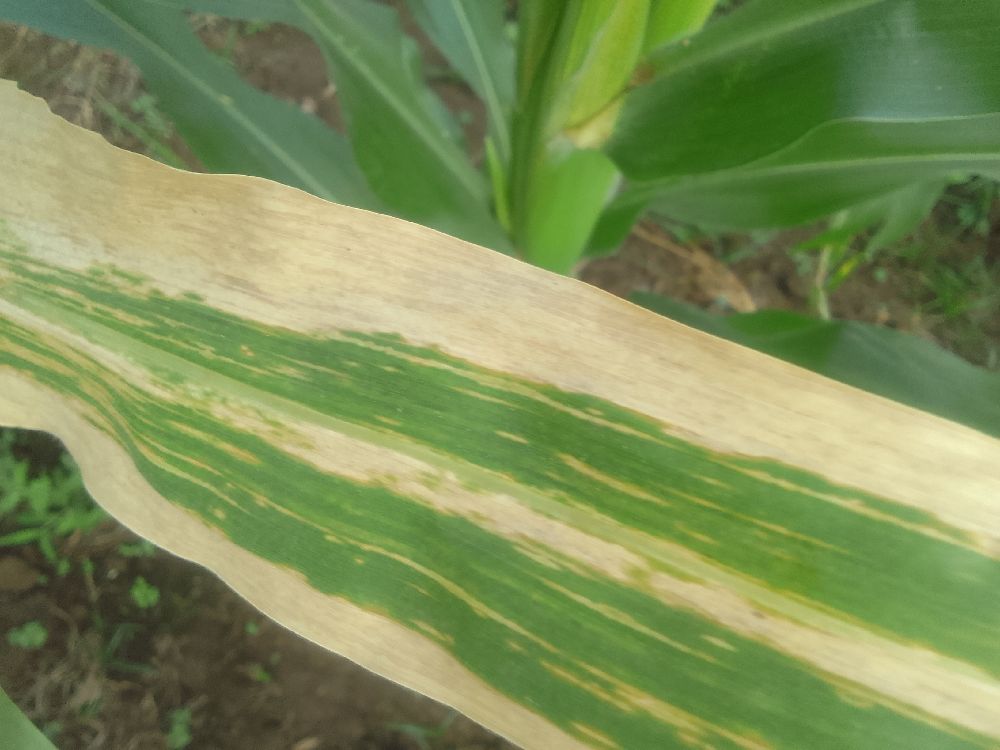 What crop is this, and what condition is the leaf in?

maize, maize lethal necrosis
